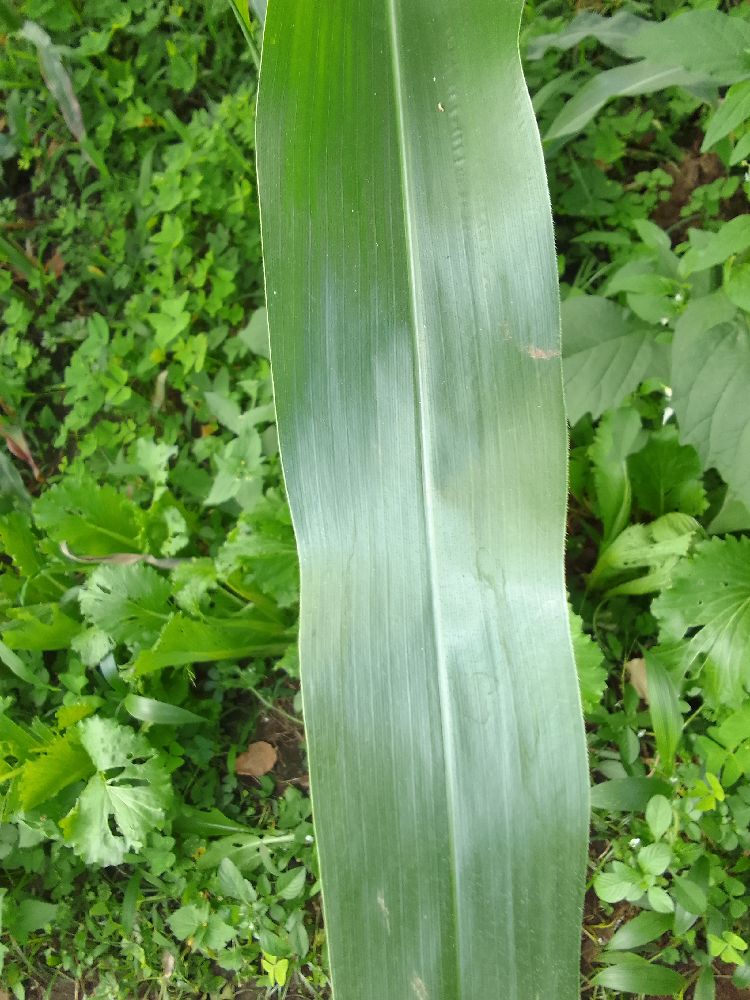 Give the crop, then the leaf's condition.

maize, healthy
